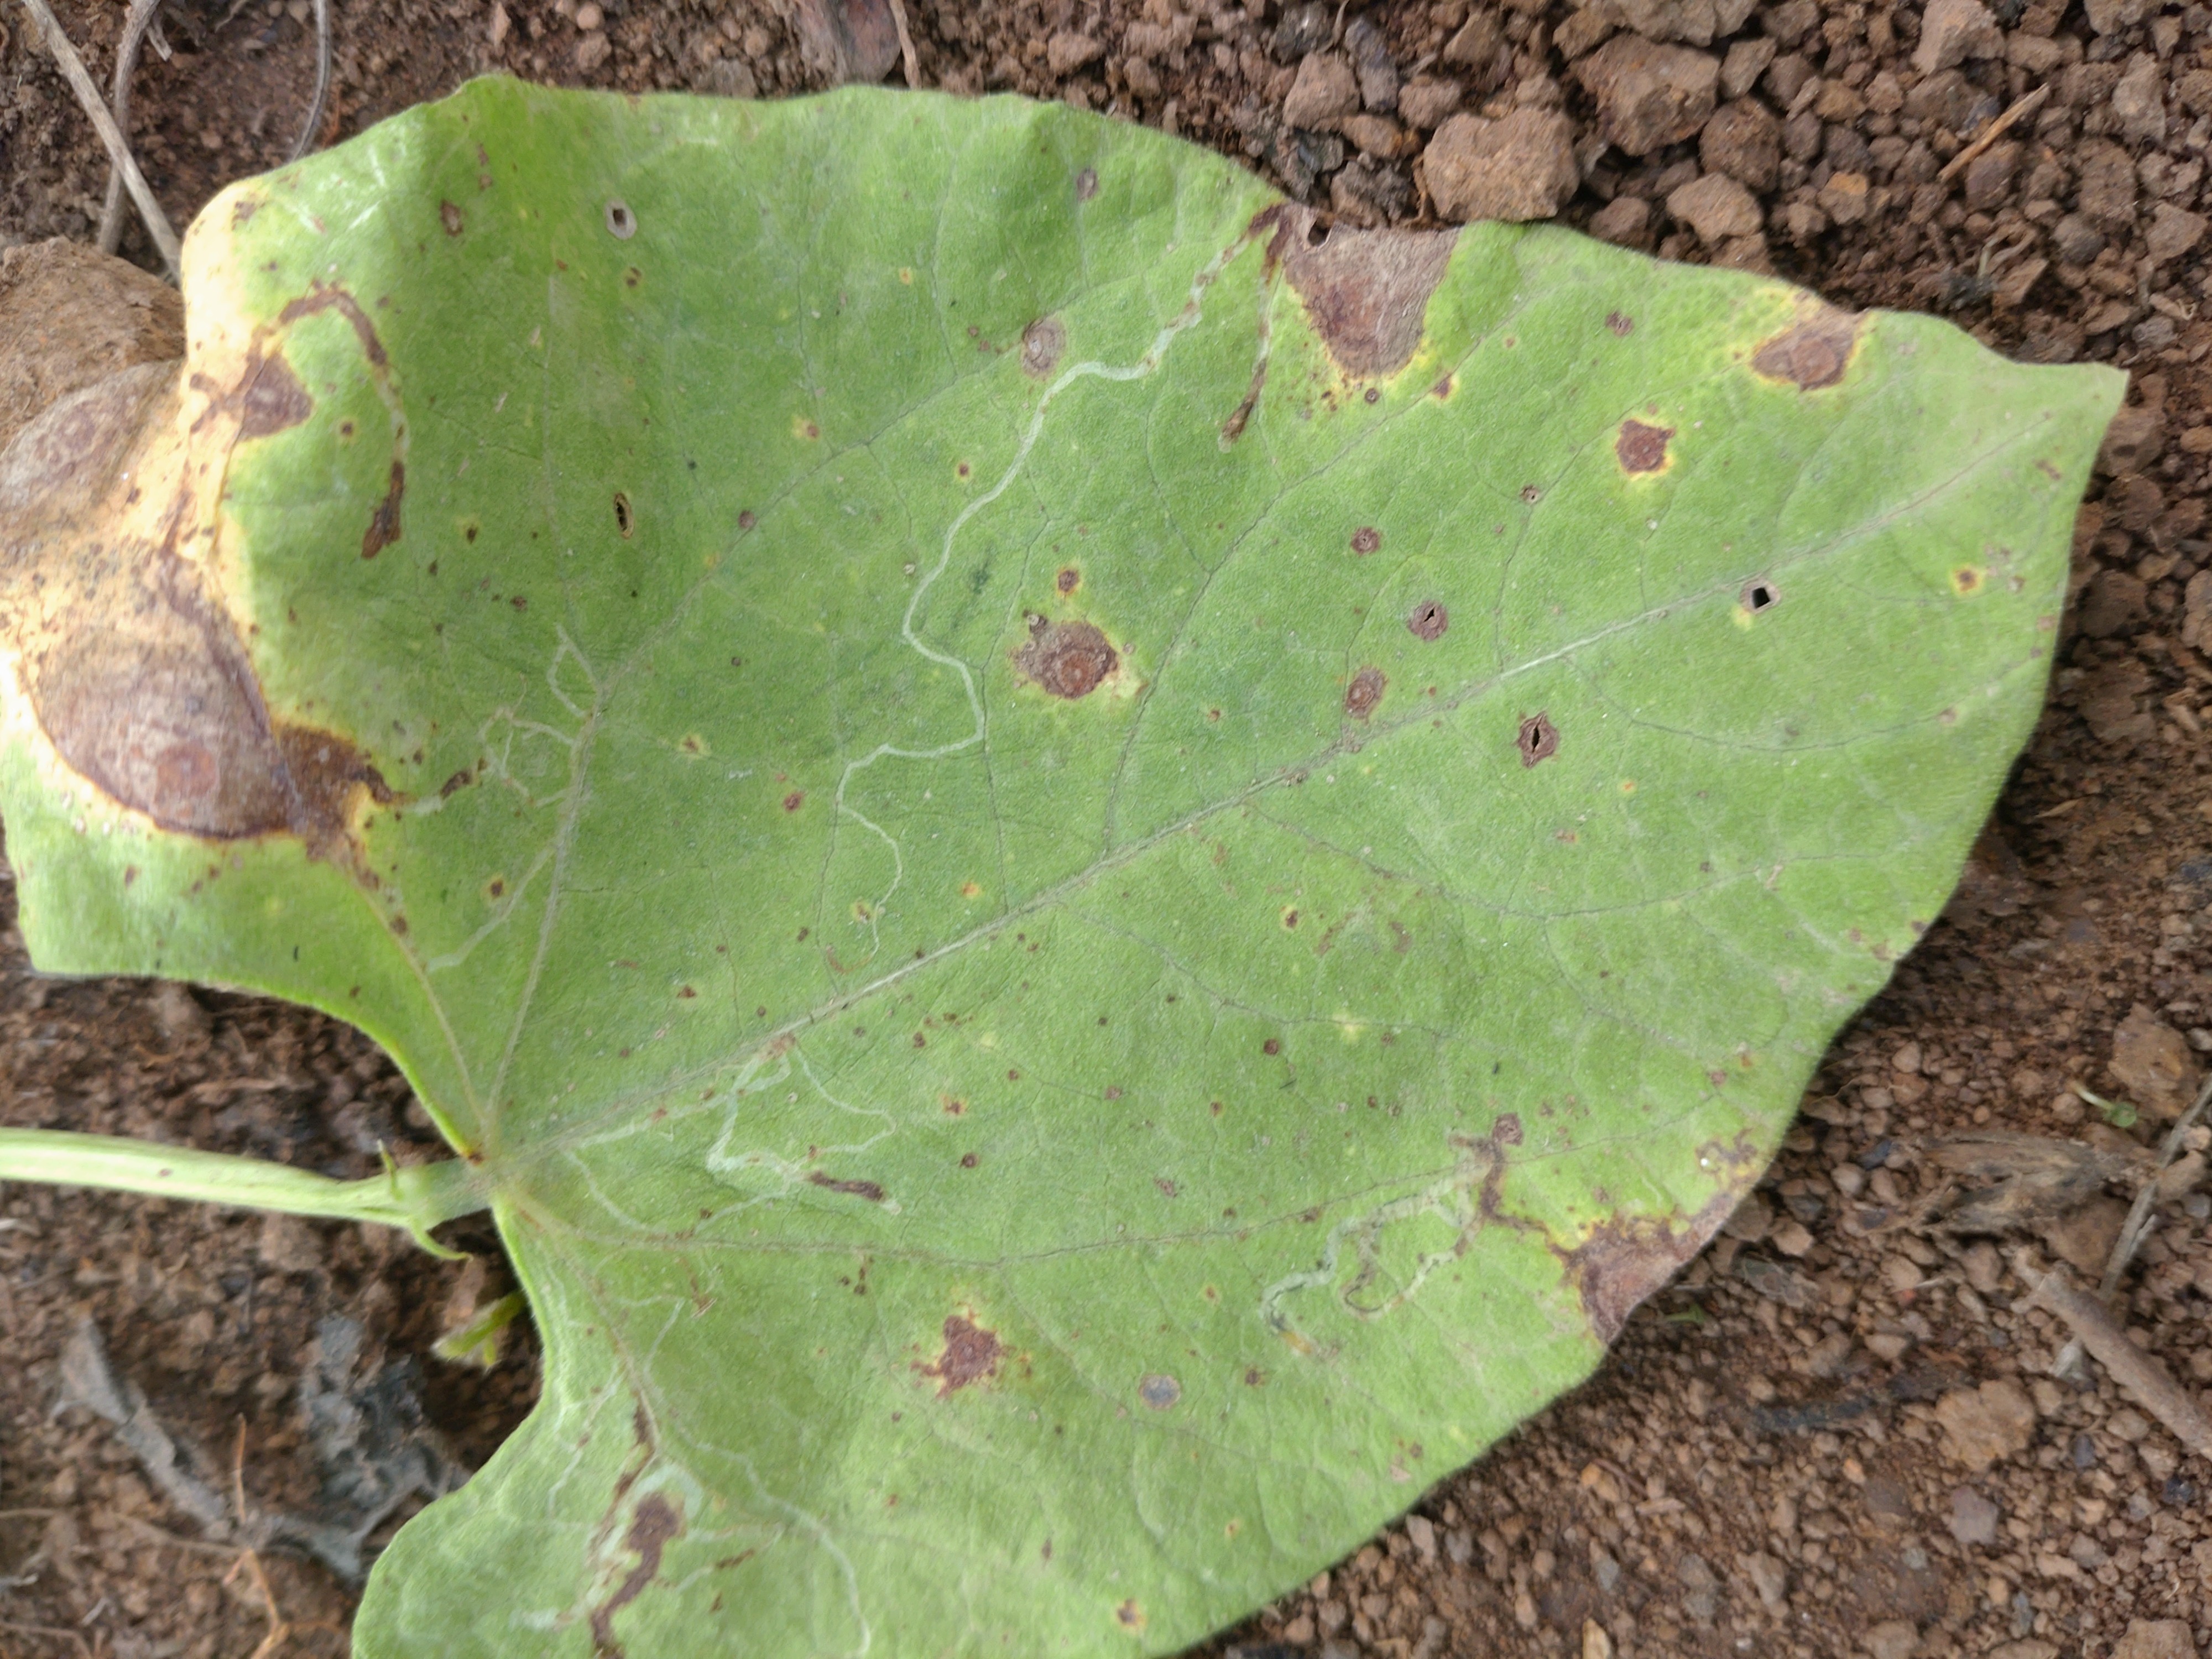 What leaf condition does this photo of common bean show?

rust
